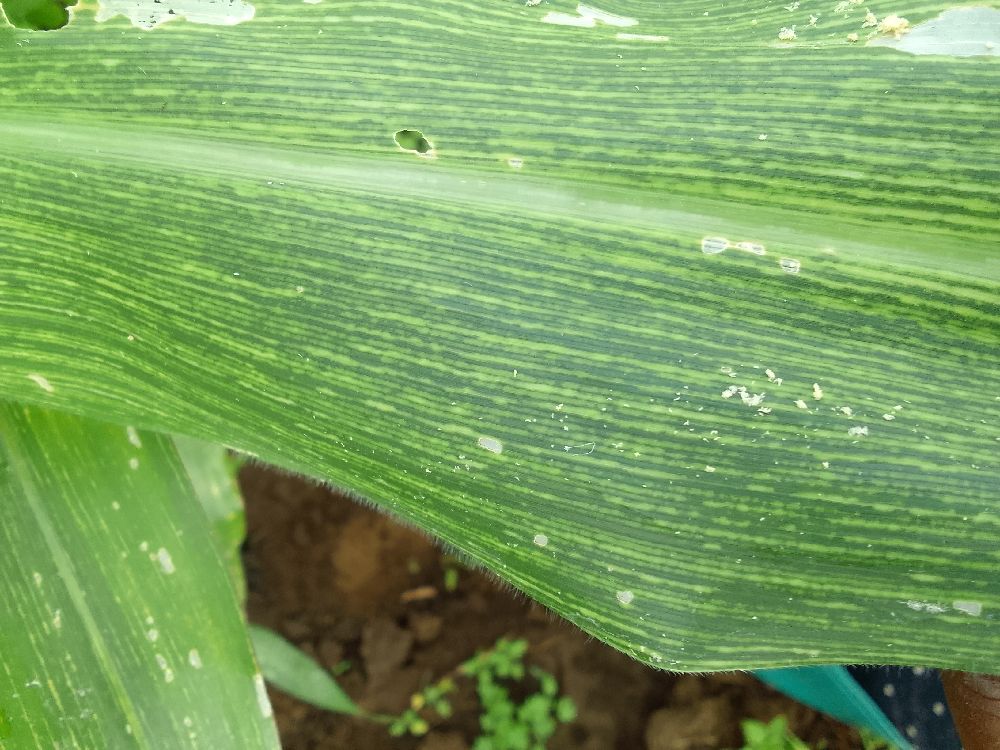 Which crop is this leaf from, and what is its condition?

maize, maize streak virus
